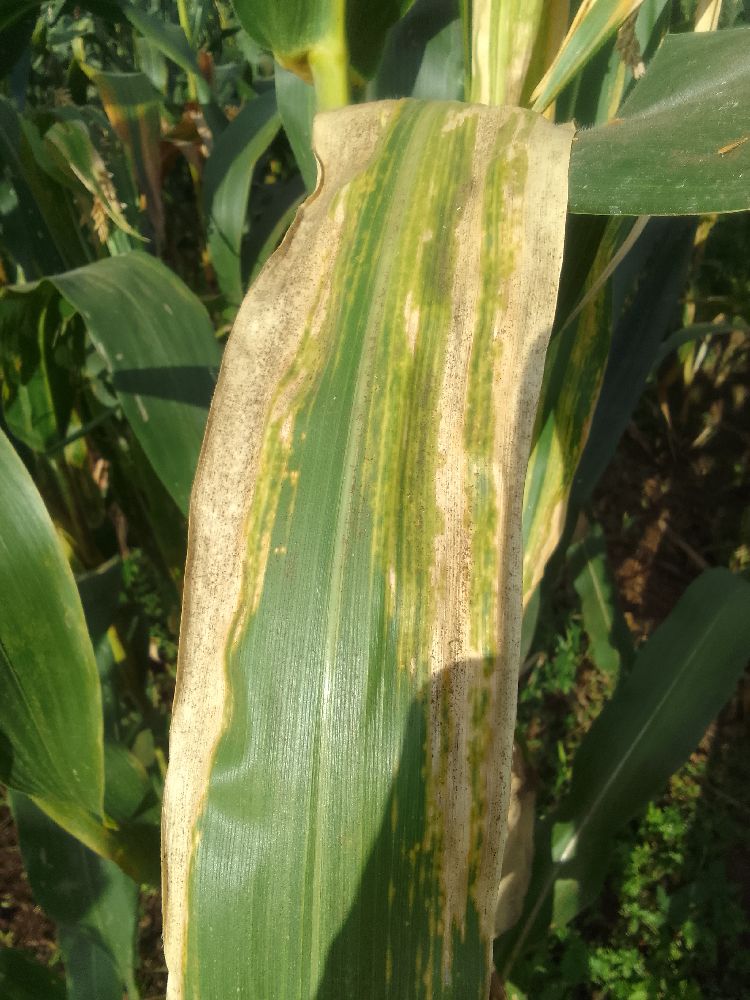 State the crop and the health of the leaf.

maize, maize lethal necrosis
